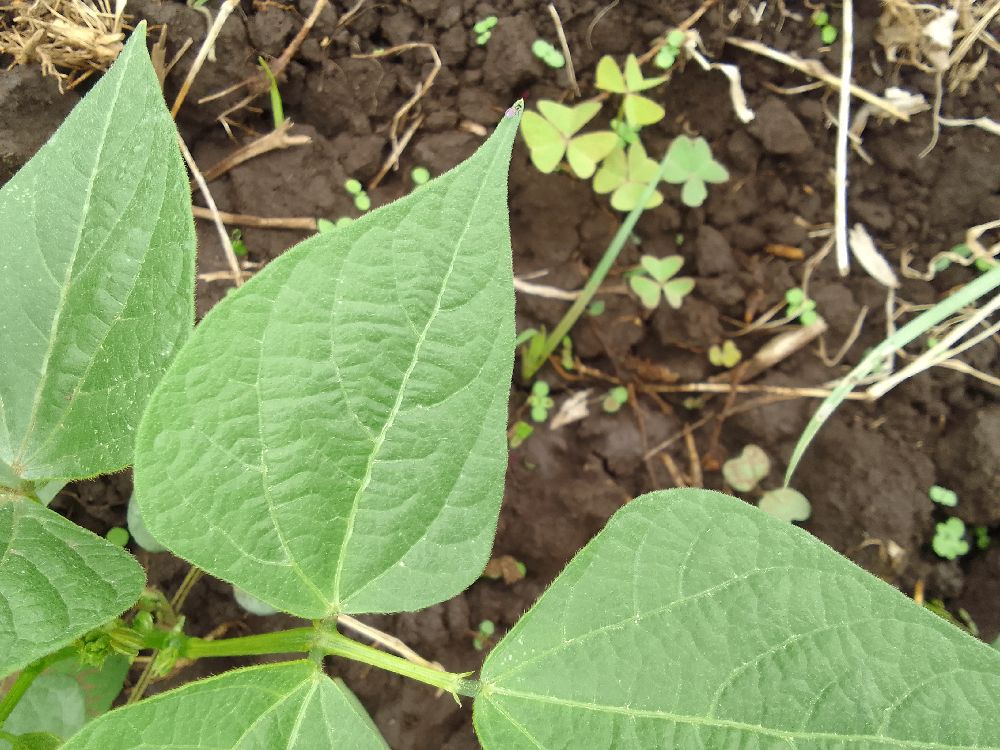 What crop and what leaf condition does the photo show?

common bean, healthy
